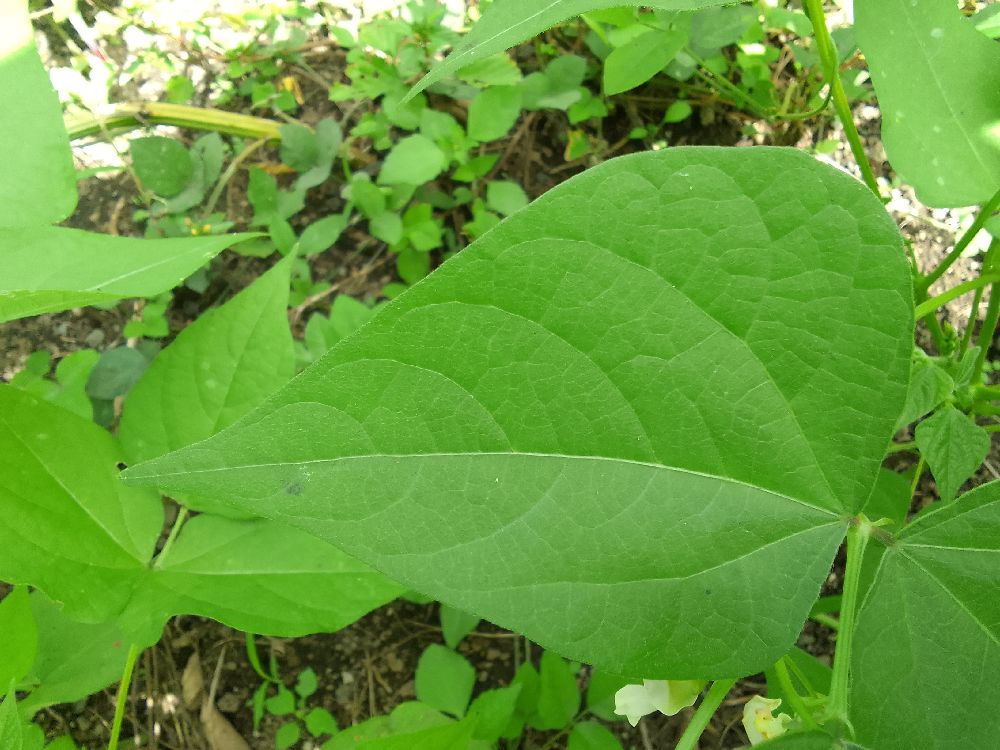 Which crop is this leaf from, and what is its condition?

common bean, healthy
